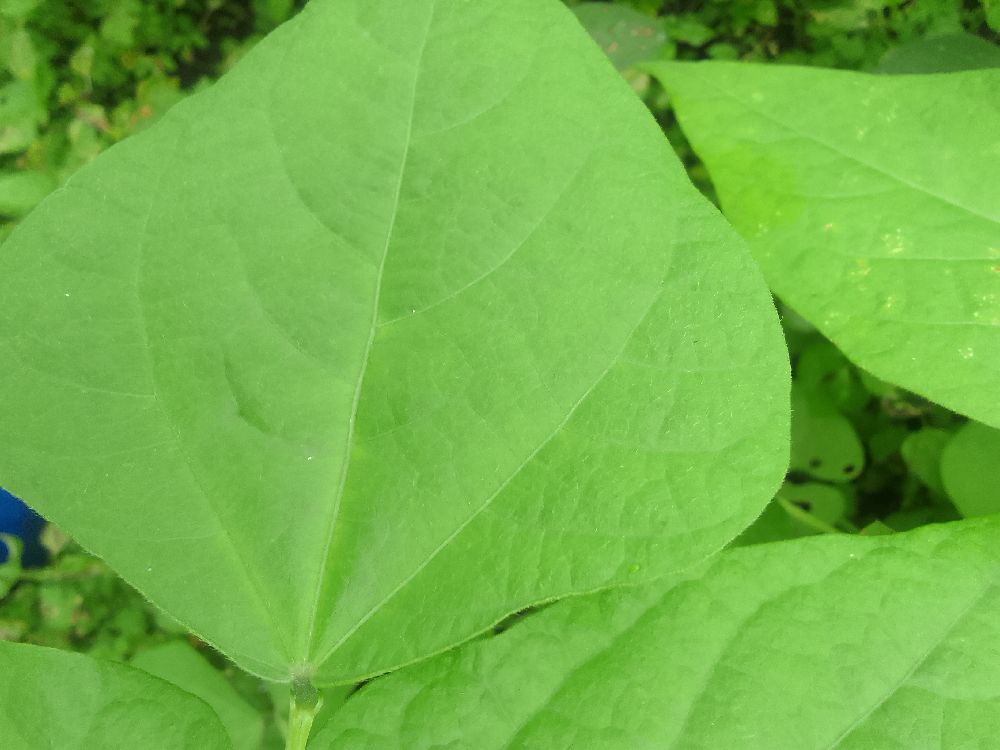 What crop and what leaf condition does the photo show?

common bean, healthy
